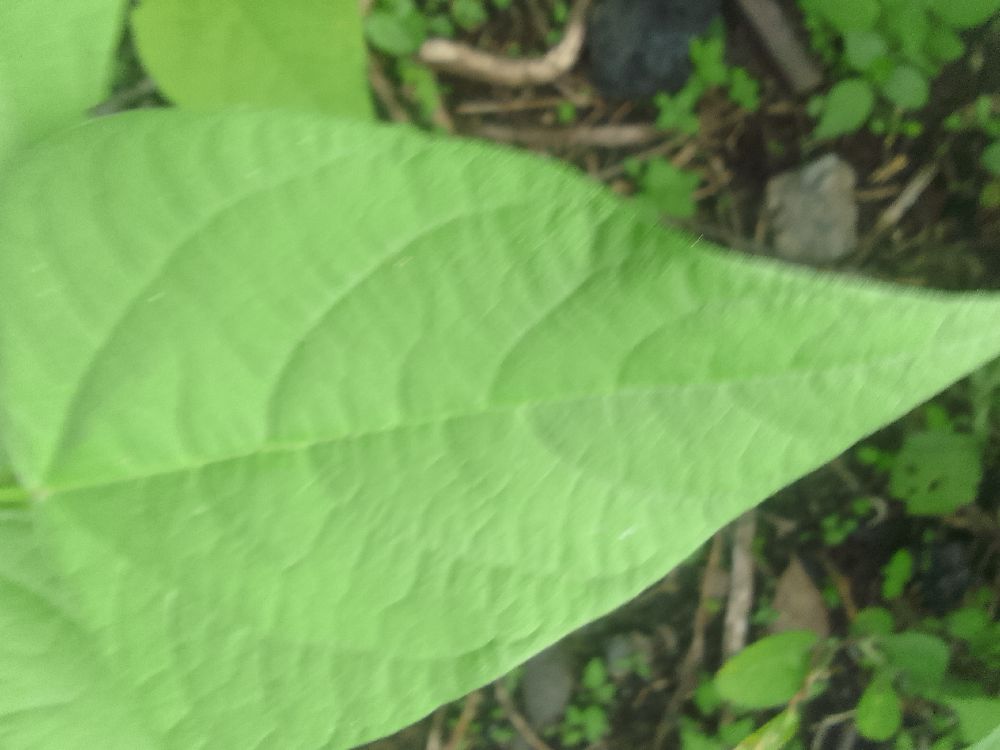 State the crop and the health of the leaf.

common bean, healthy
